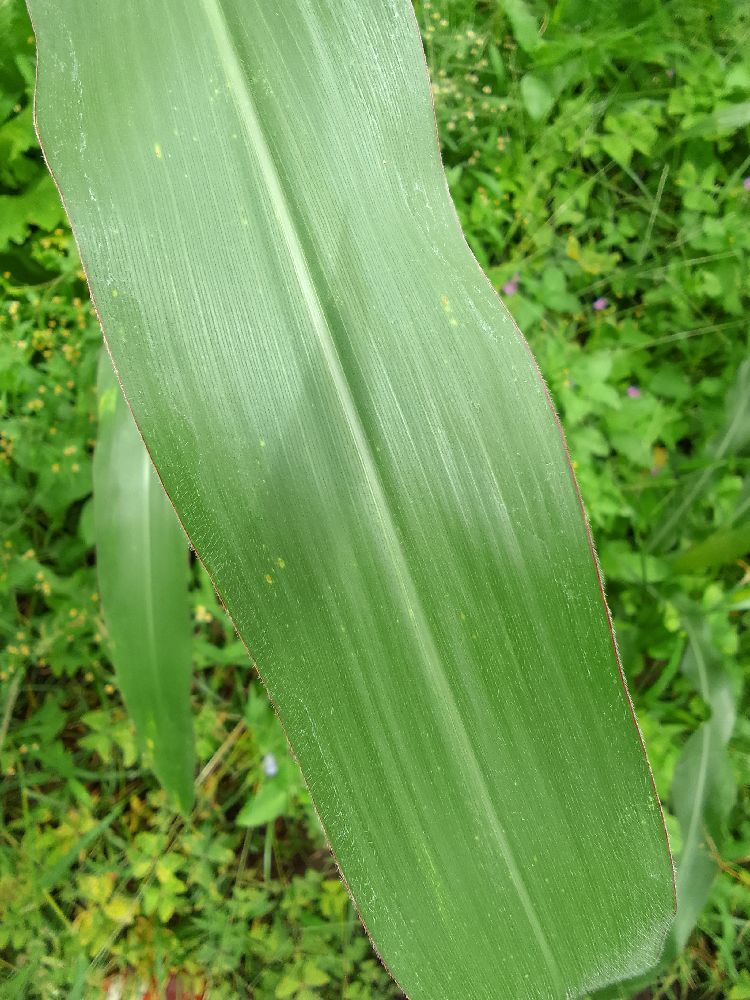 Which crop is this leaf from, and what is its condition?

maize, healthy
